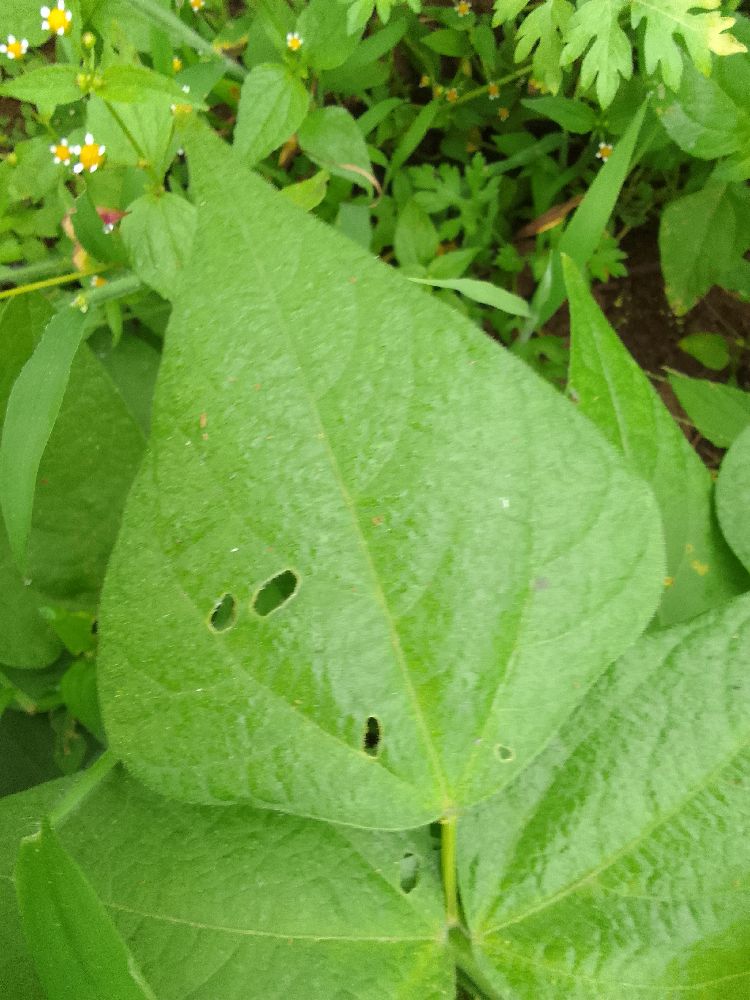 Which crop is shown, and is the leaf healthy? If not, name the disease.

common bean, healthy
